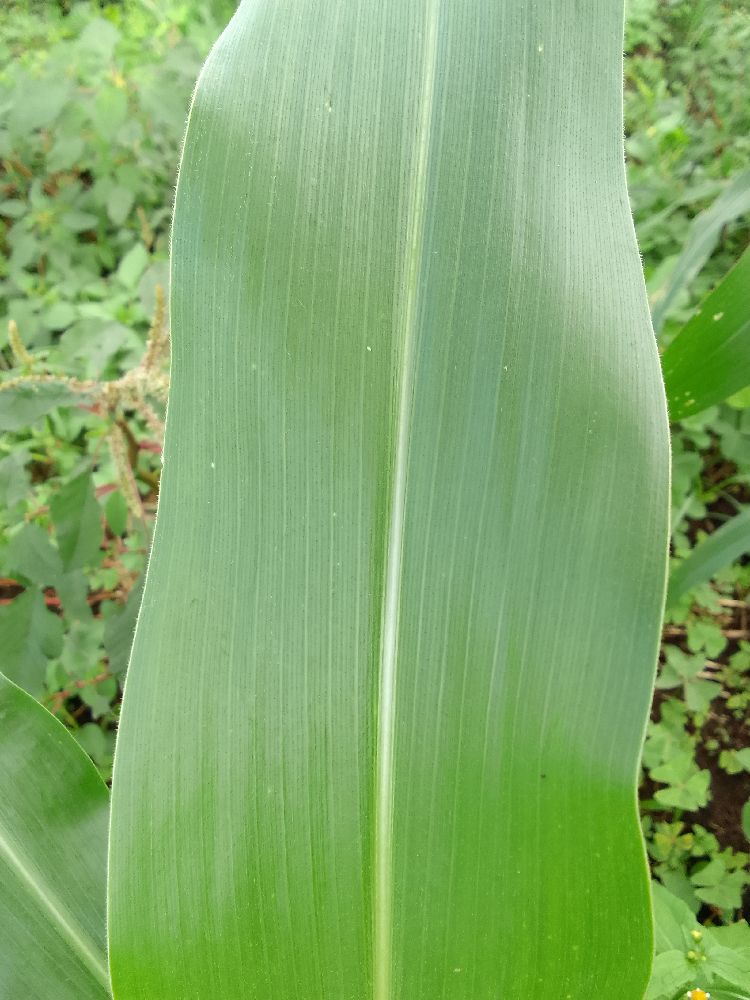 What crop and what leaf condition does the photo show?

maize, healthy
